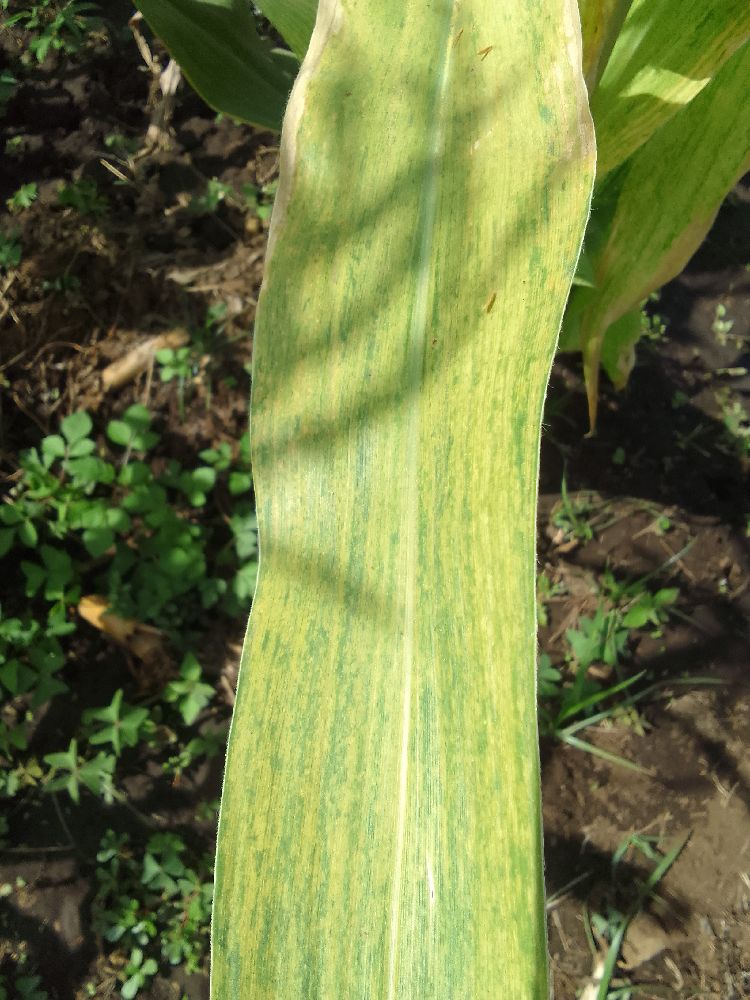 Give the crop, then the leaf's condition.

maize, maize lethal necrosis
